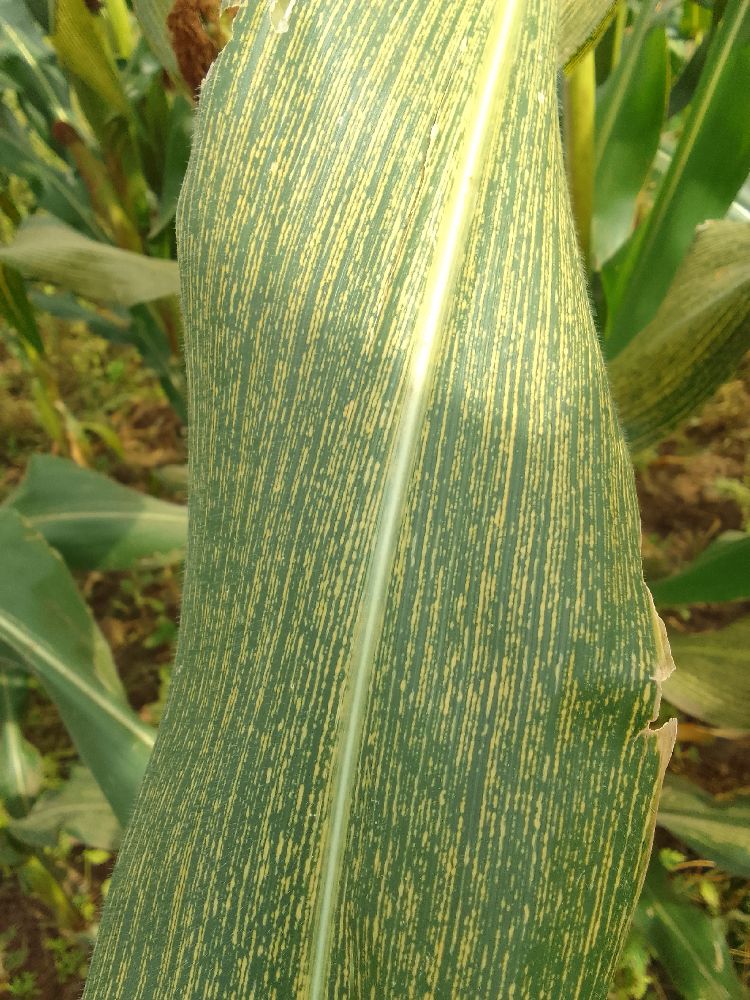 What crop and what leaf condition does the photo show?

maize, maize streak virus
